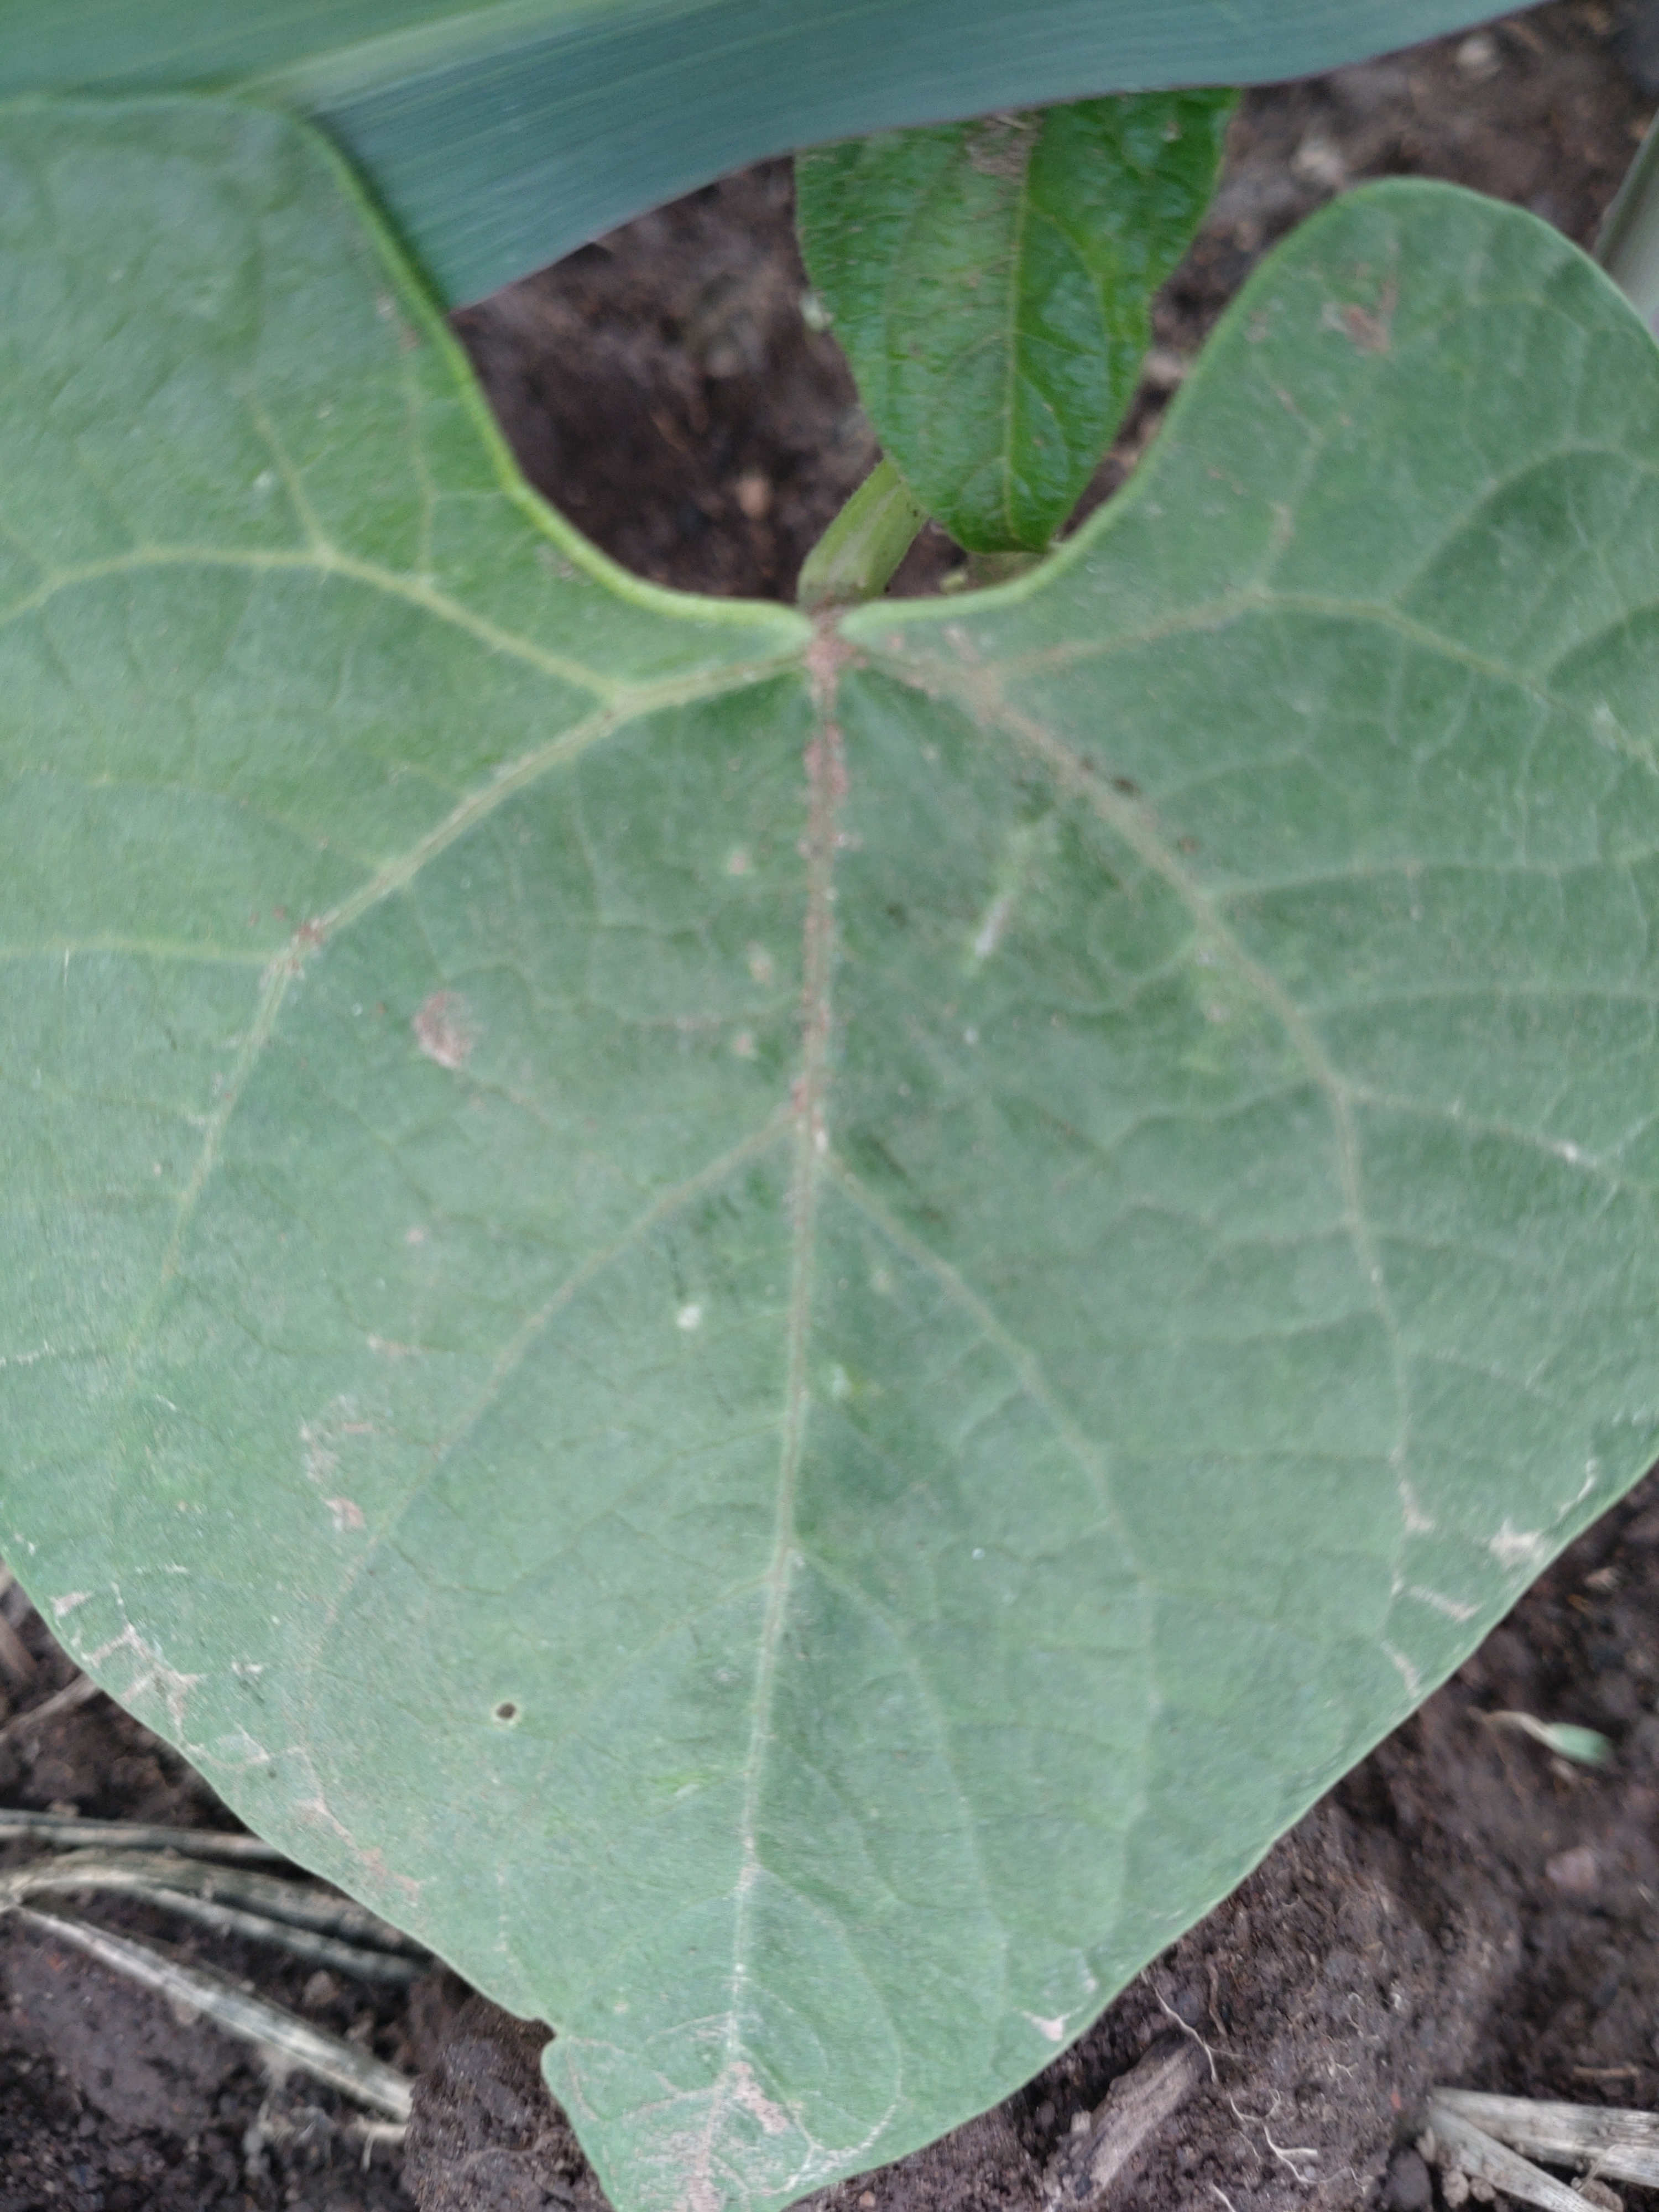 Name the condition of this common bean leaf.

healthy
